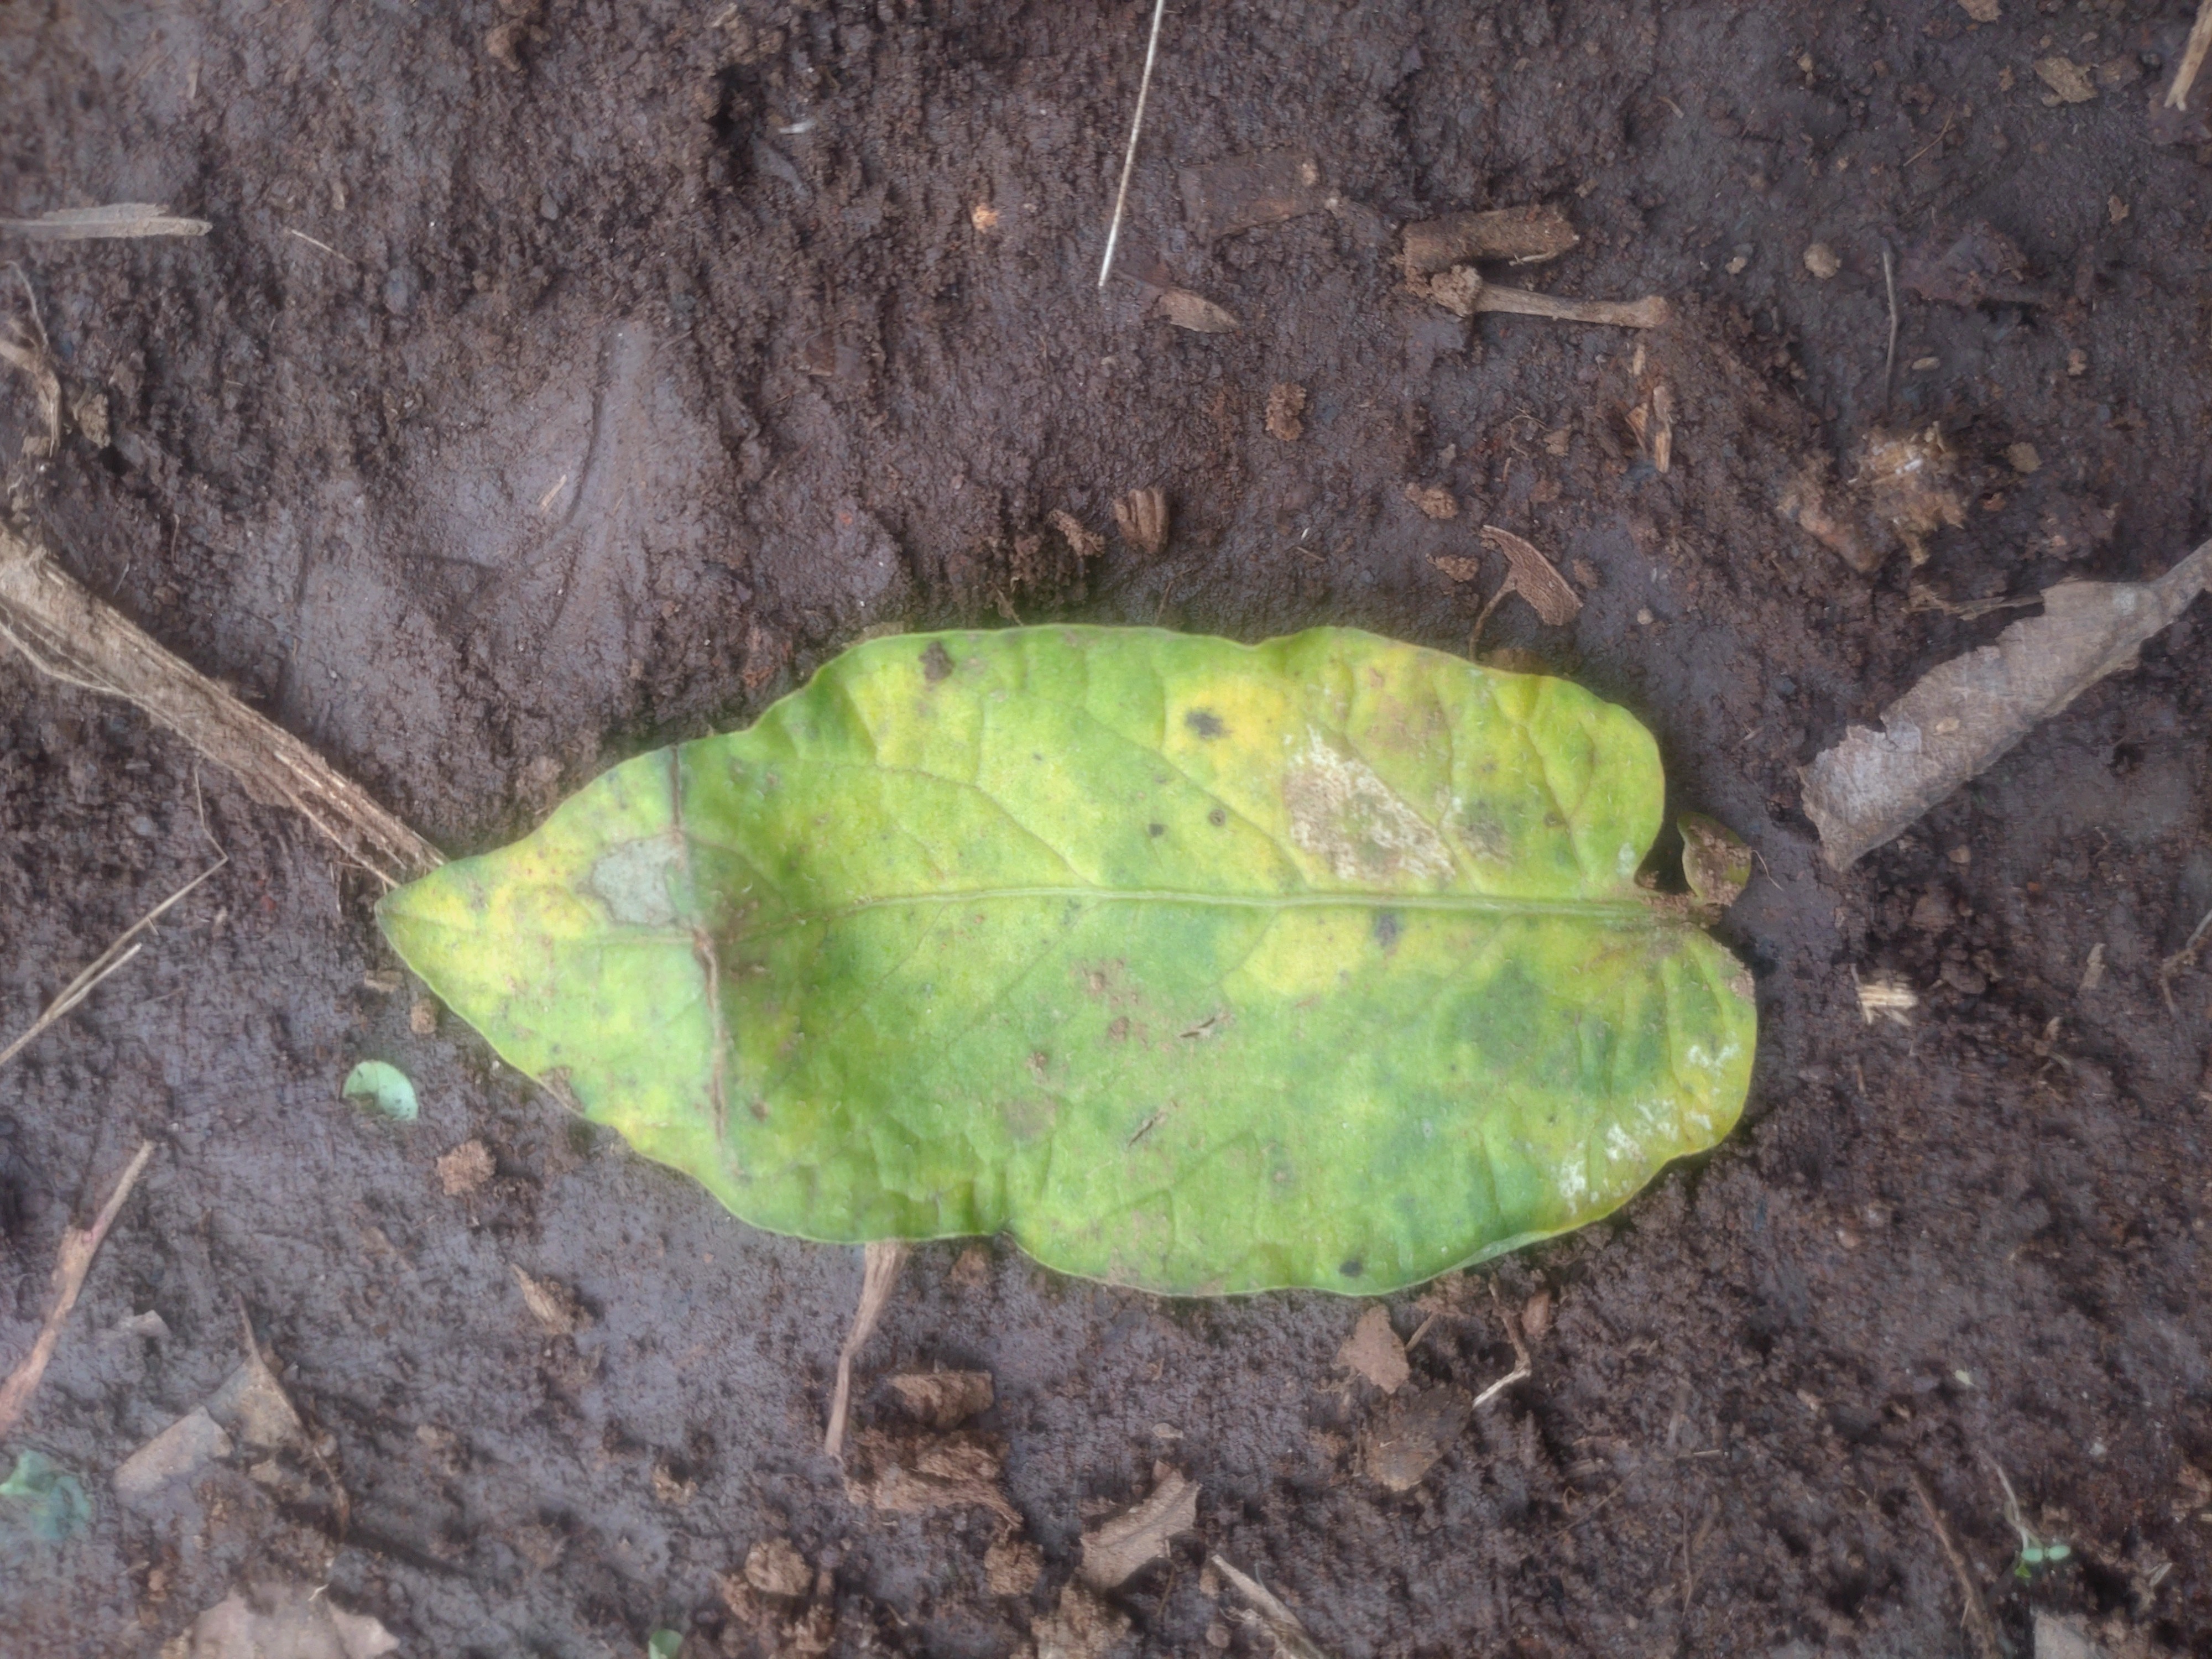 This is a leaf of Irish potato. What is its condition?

late blight
